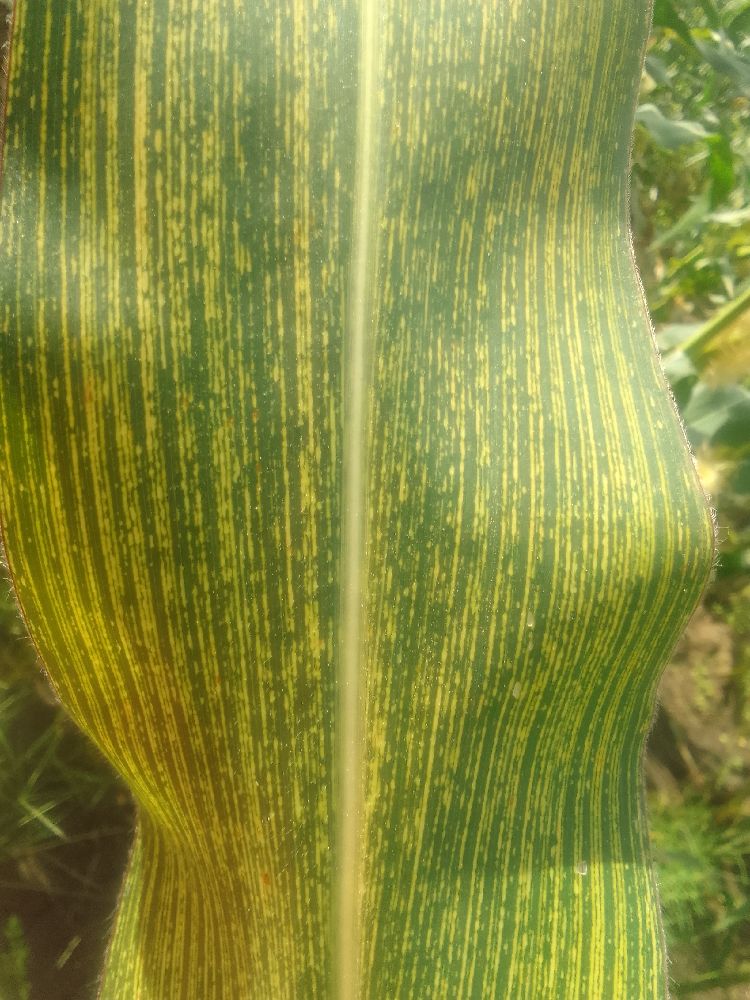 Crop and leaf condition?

maize, maize streak virus
